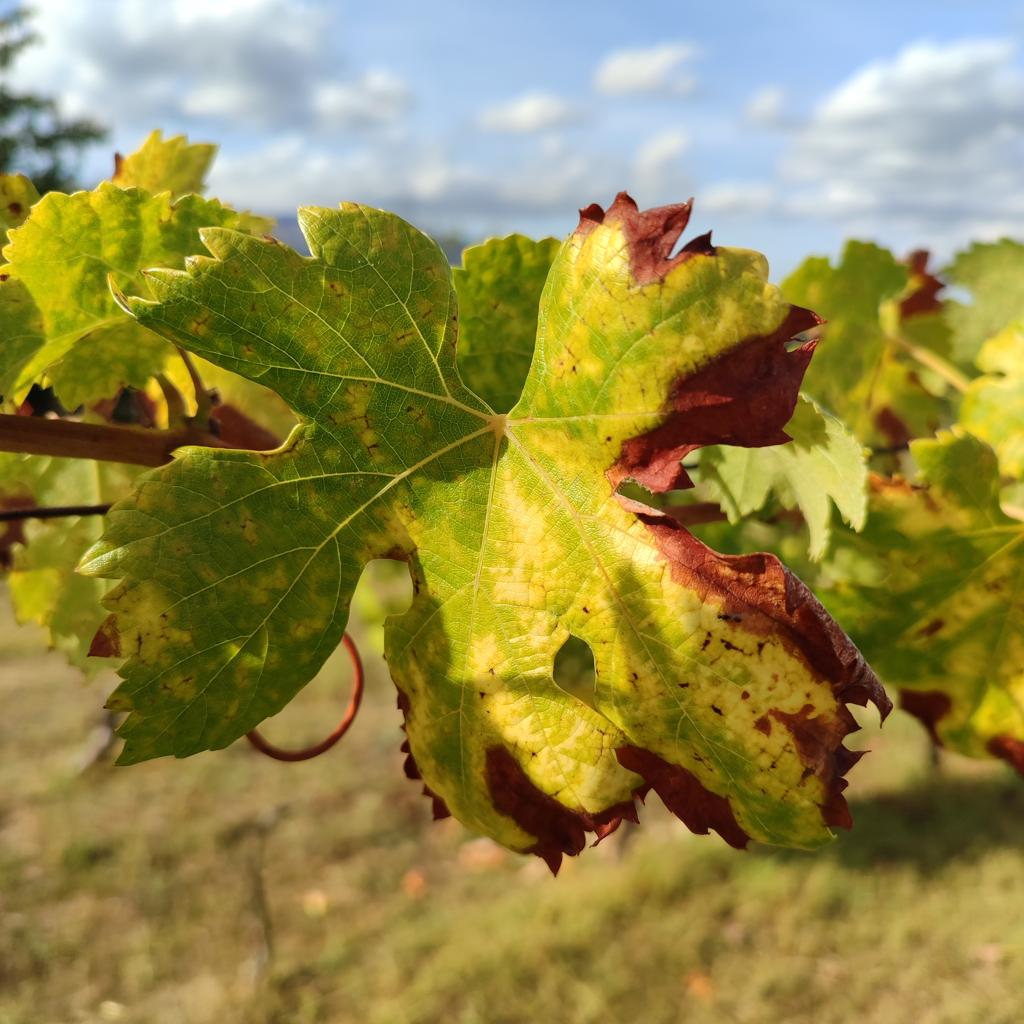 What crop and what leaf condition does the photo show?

grapevine, esca complex
